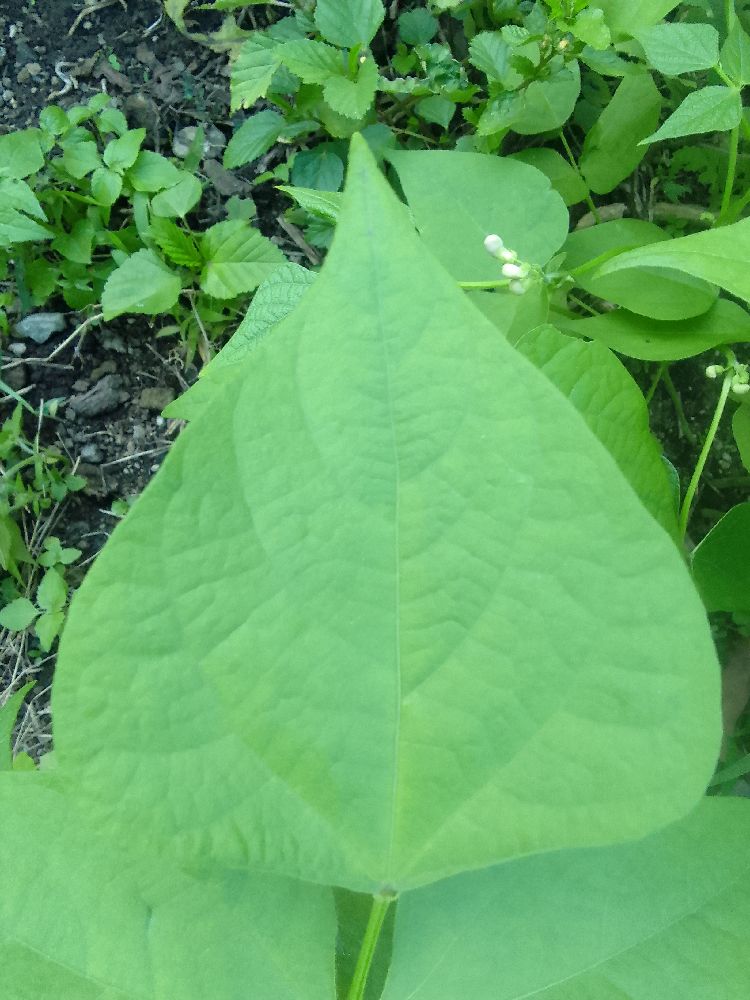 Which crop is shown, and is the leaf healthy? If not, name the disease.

common bean, healthy
